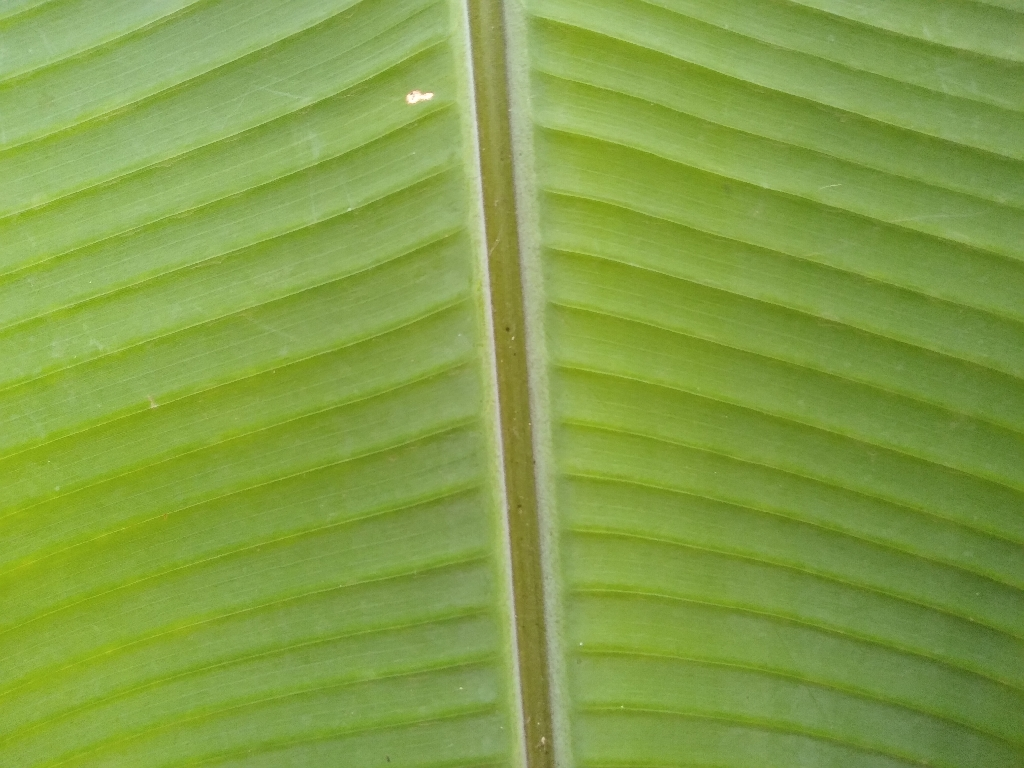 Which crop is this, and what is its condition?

banana, healthy
